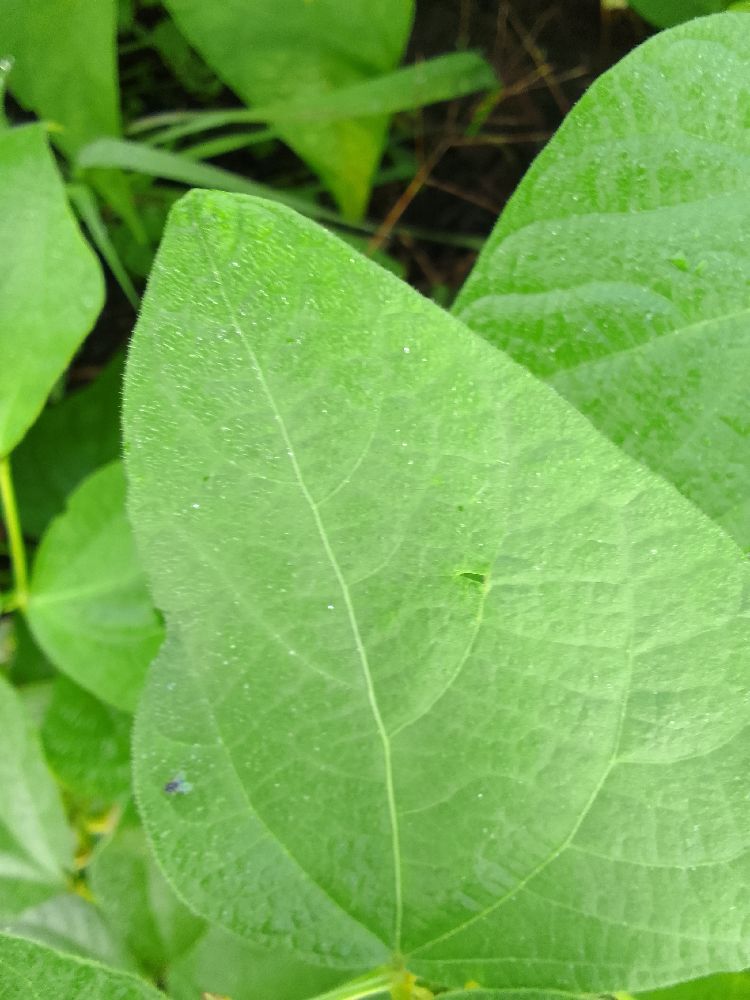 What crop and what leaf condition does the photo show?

common bean, healthy
